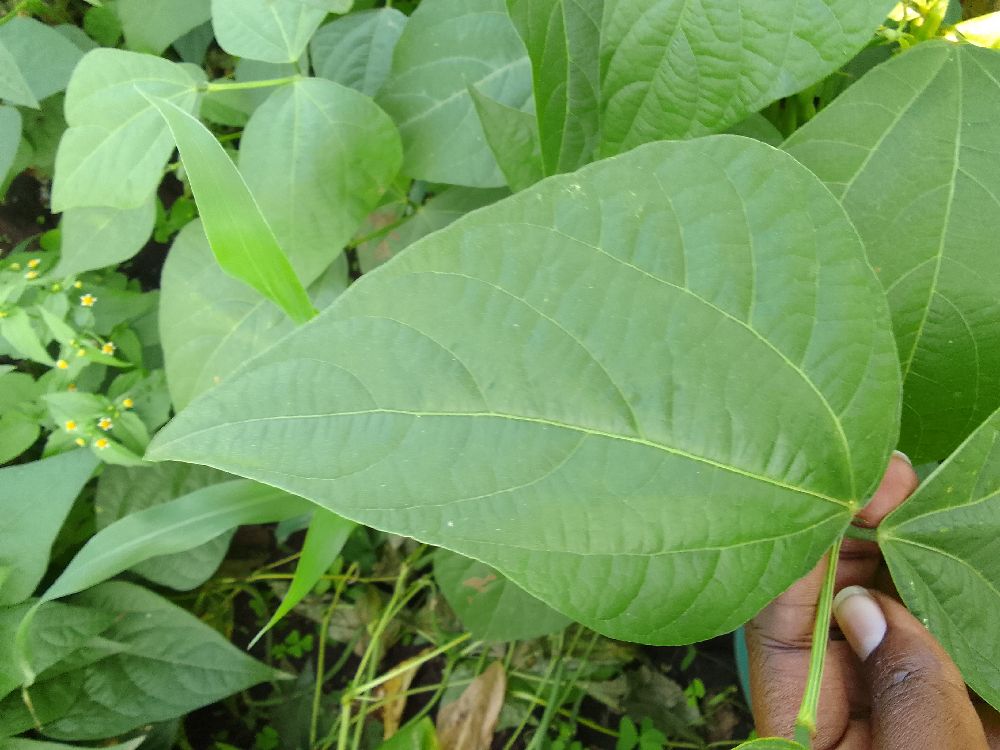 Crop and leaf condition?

common bean, healthy
